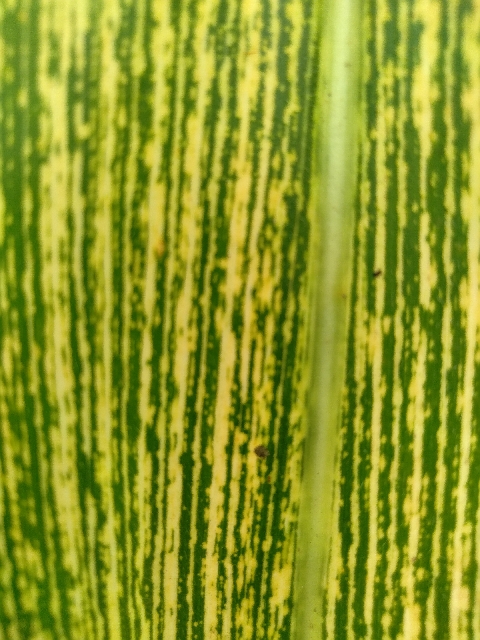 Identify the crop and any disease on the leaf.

maize, maize streak virus
